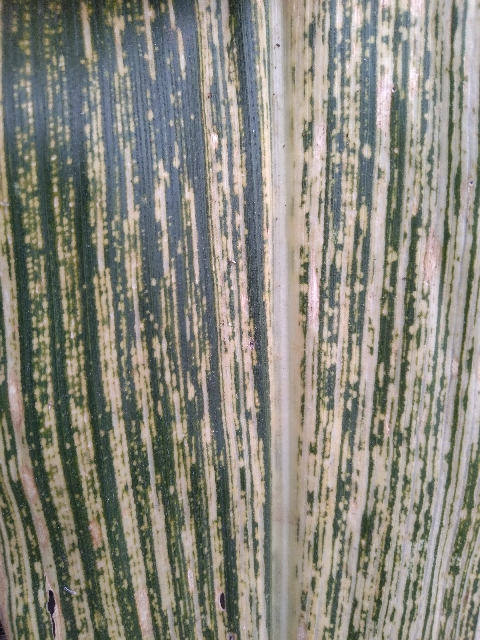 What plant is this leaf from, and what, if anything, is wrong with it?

maize, maize streak virus
